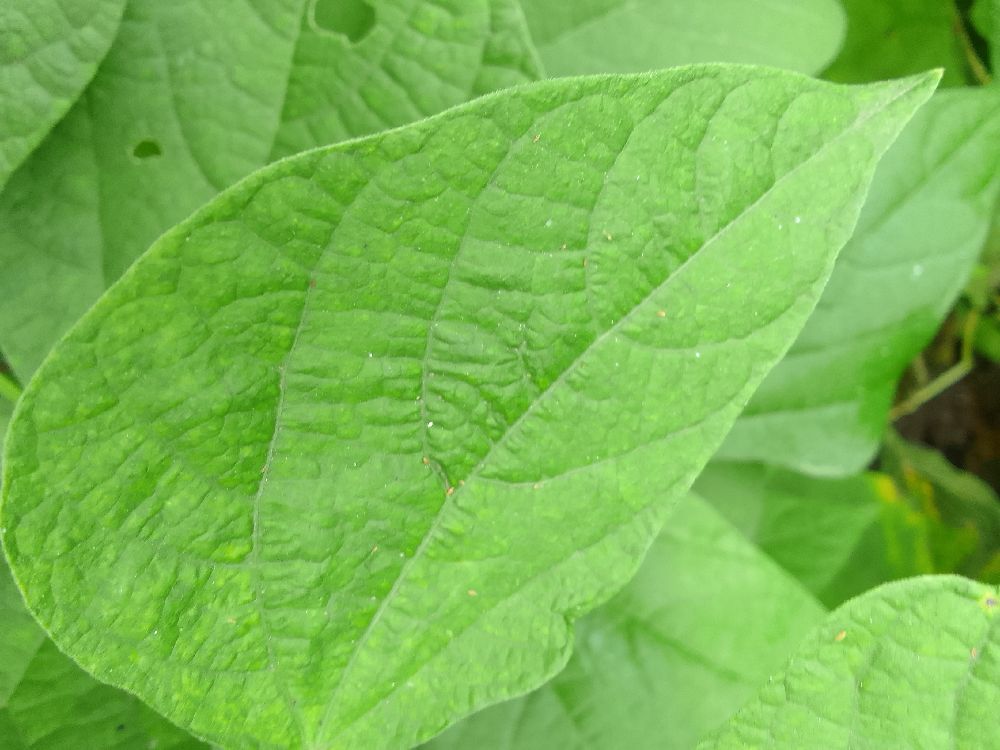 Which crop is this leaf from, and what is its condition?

common bean, healthy
